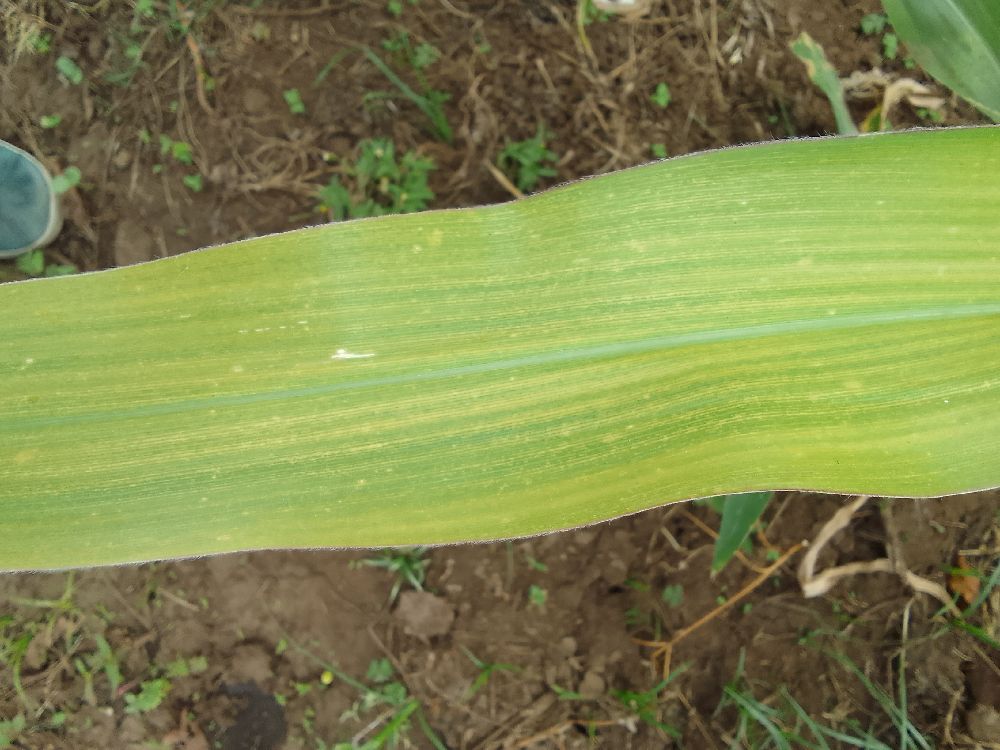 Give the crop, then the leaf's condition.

maize, maize lethal necrosis
